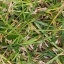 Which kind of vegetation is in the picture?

grass
